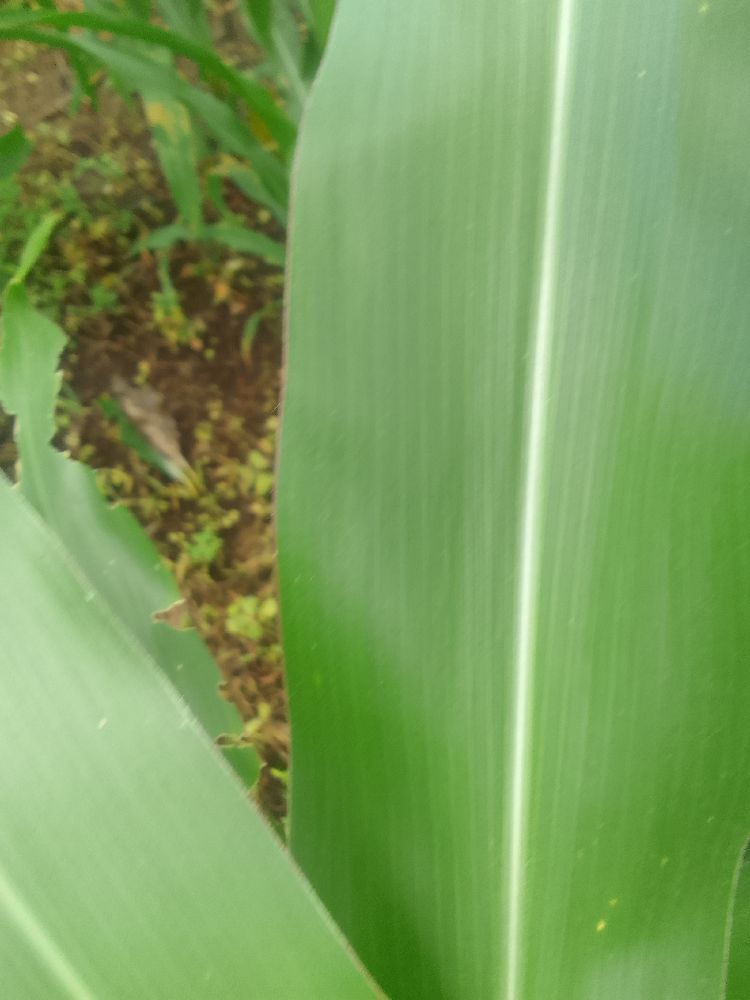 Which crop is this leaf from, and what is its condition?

maize, healthy
